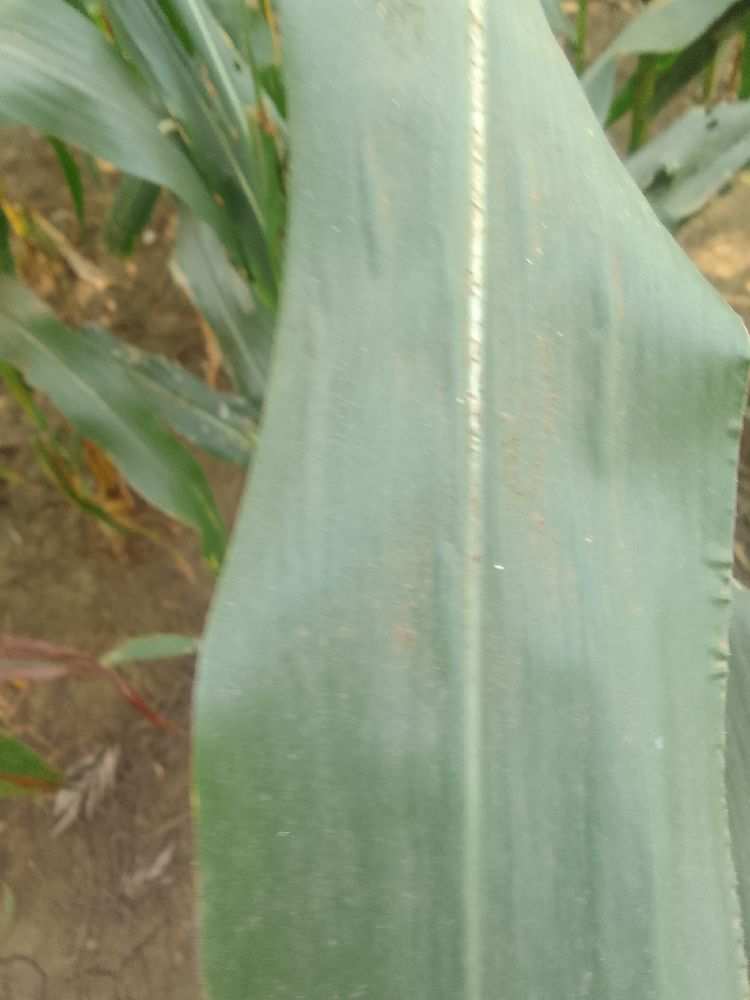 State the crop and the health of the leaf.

maize, healthy
